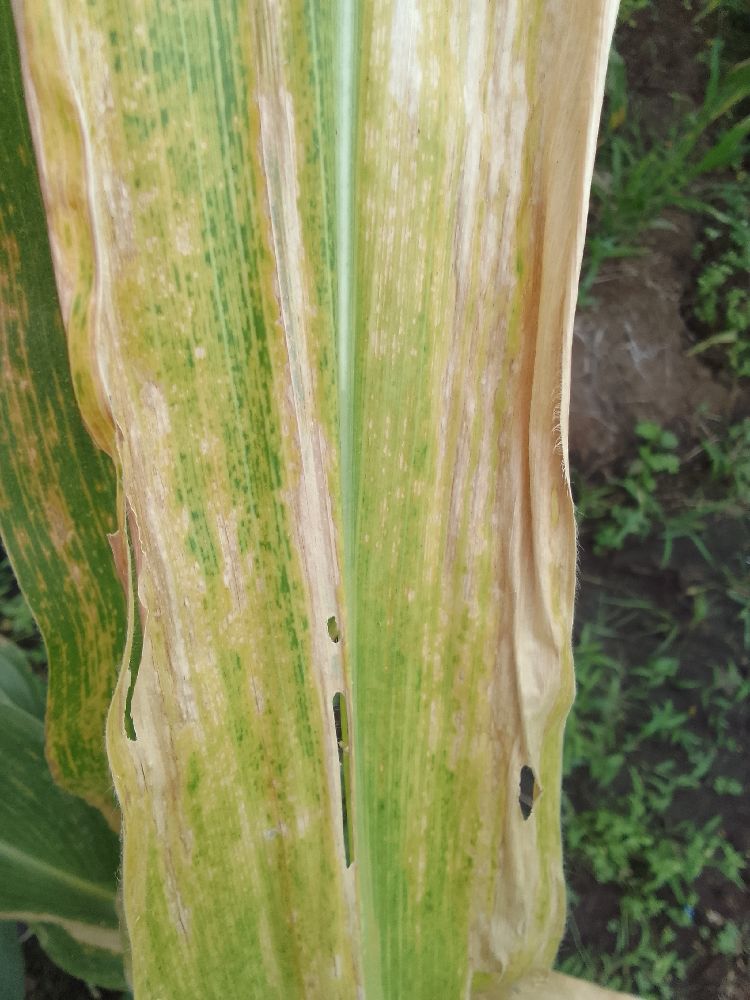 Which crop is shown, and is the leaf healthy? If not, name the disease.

maize, maize lethal necrosis
